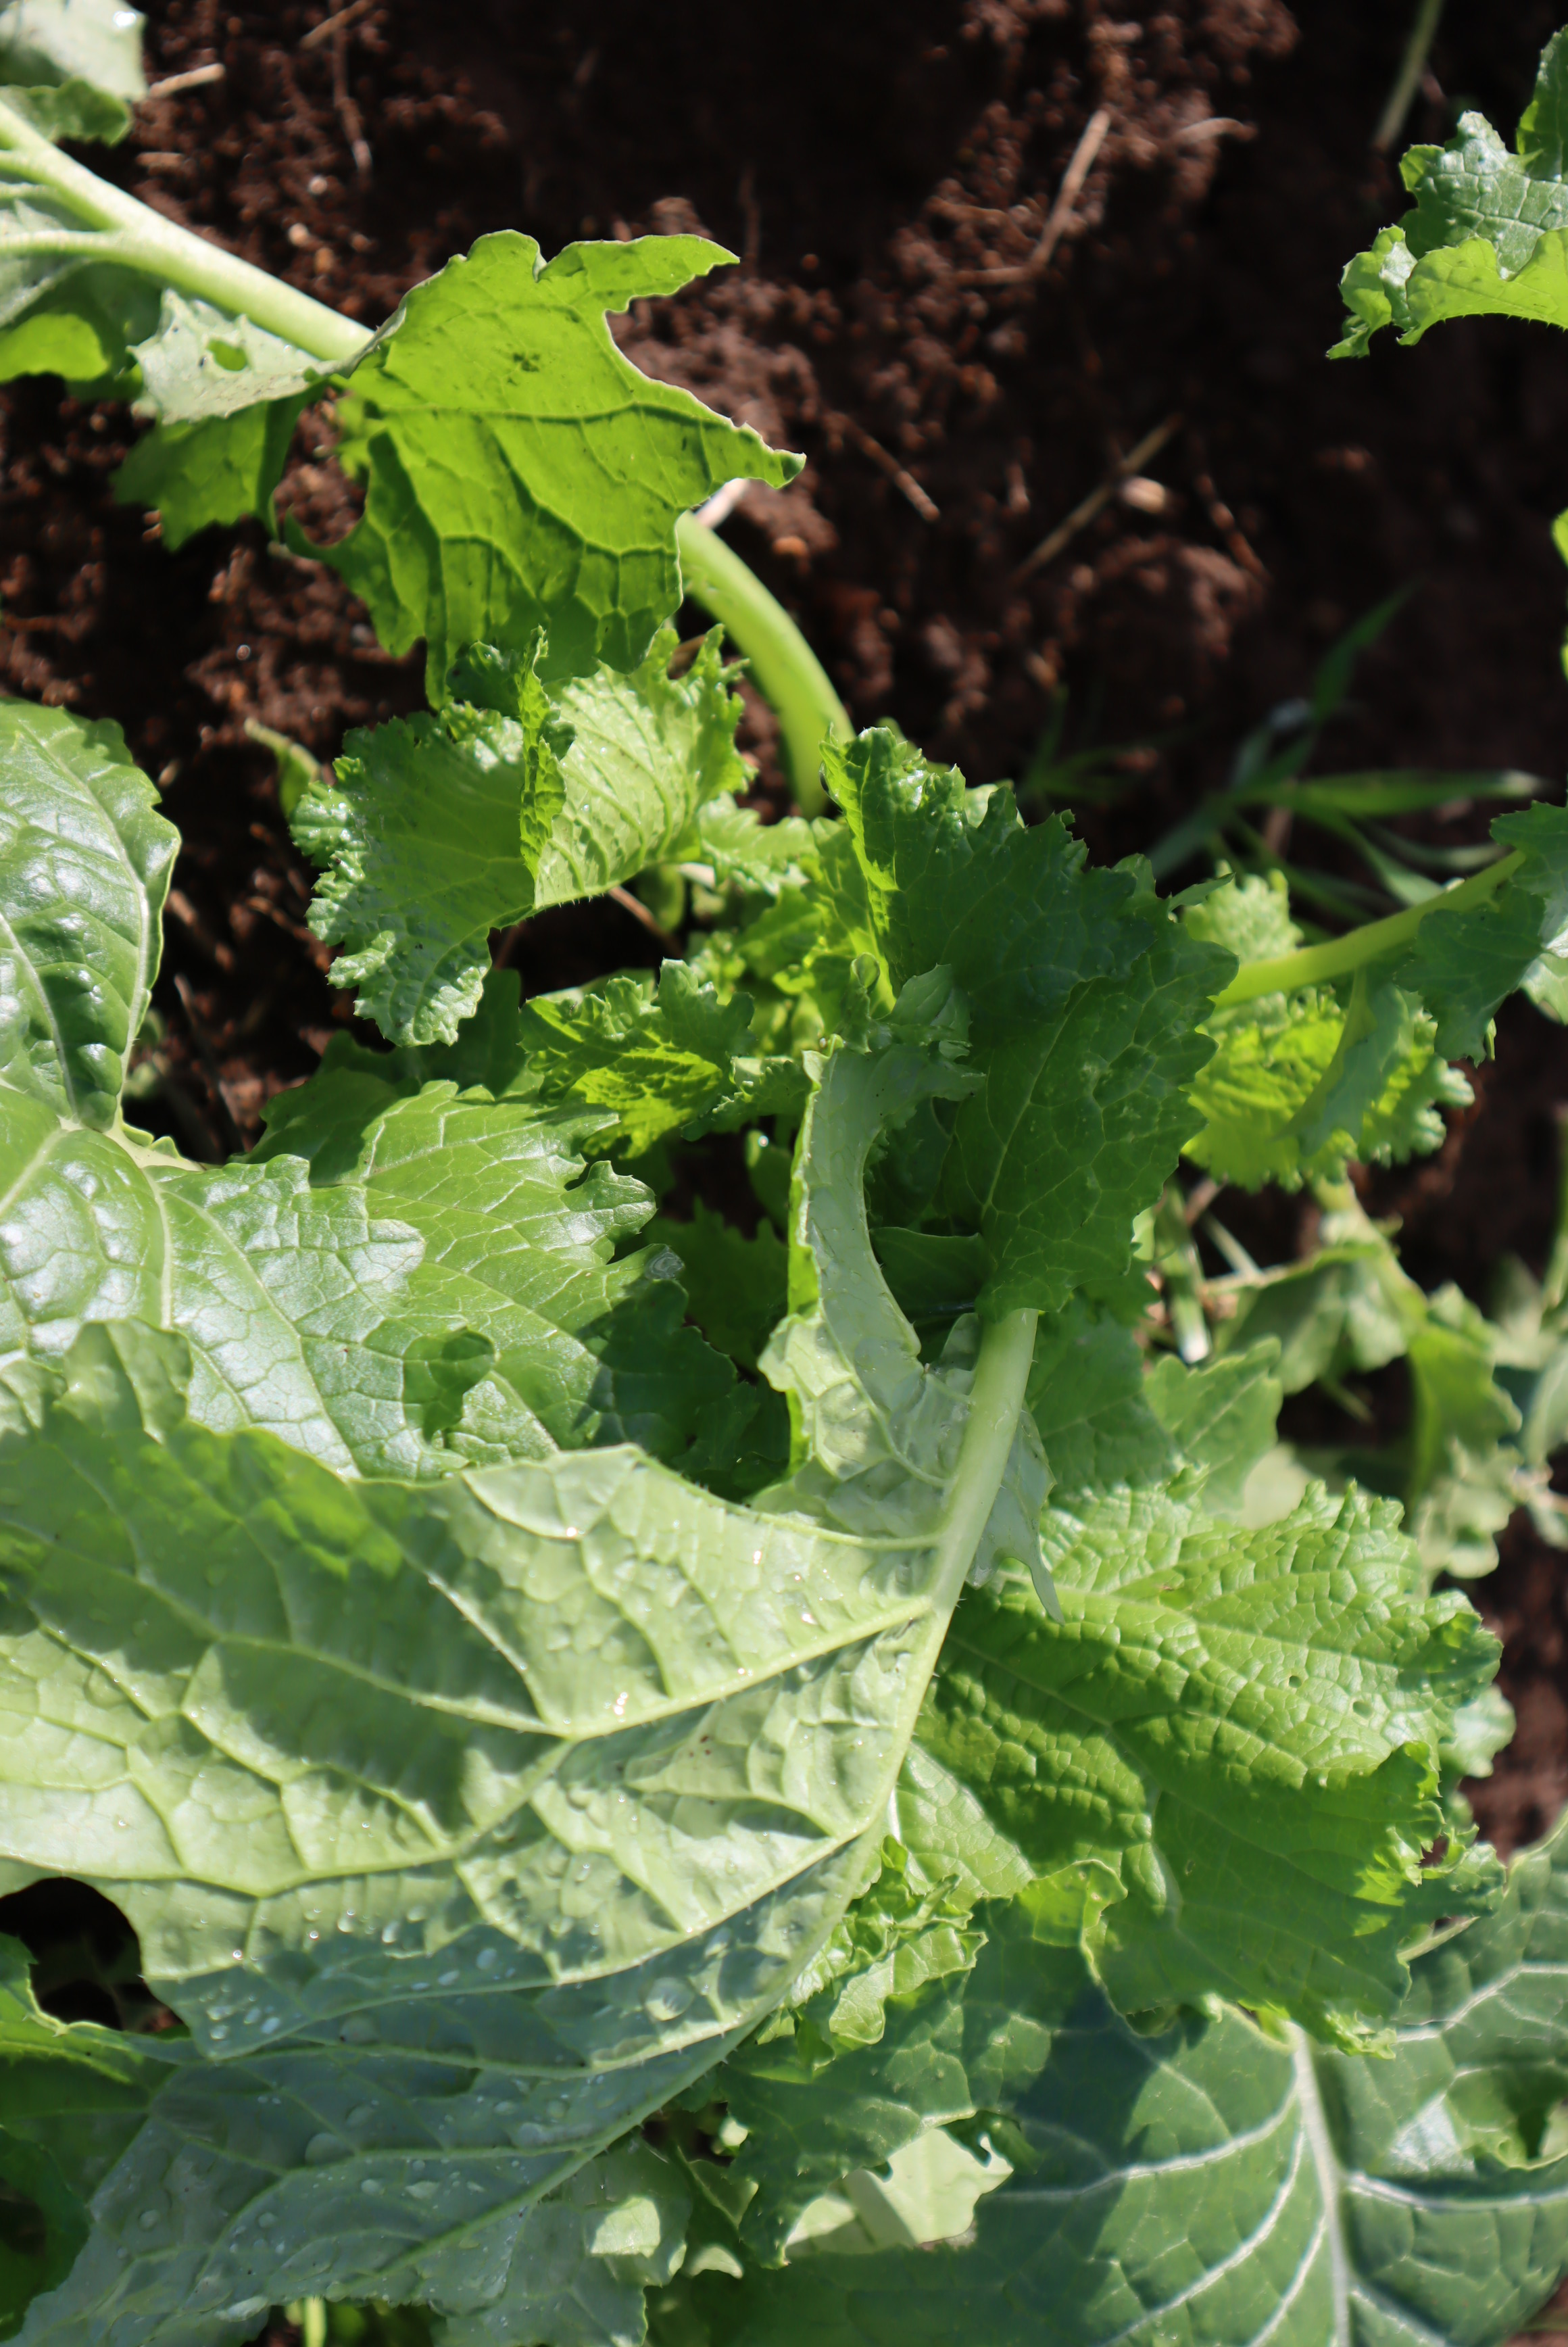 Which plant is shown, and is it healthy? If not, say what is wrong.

rapini, healthy
